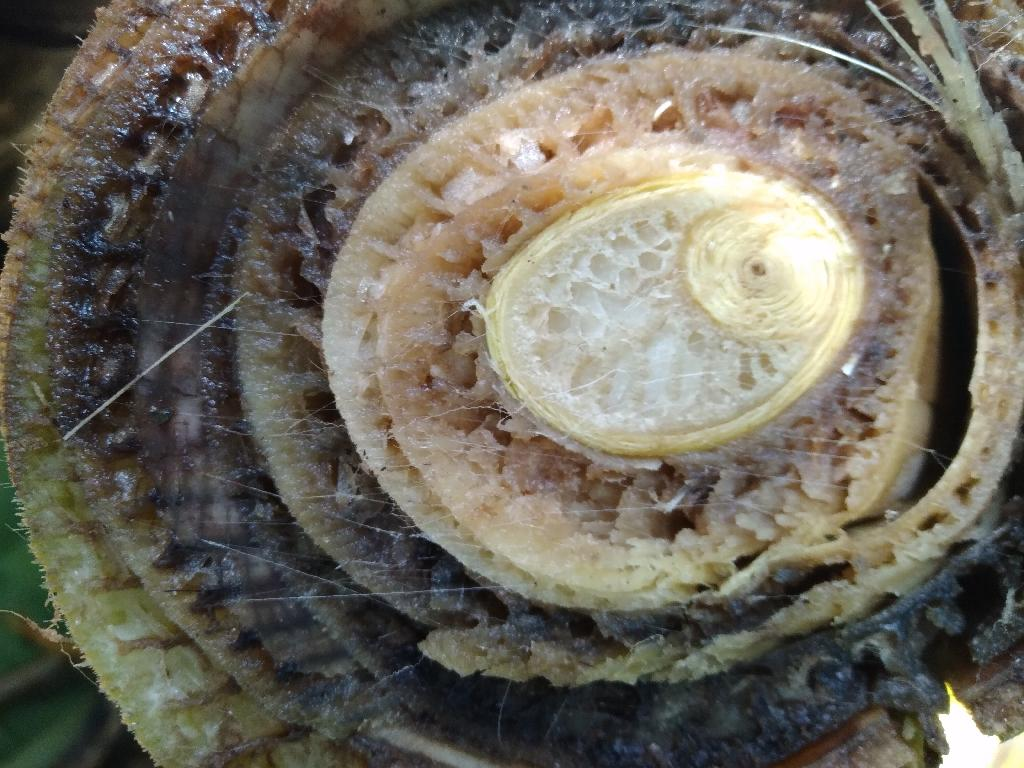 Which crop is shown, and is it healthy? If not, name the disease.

banana, fusarium wilt race 1
